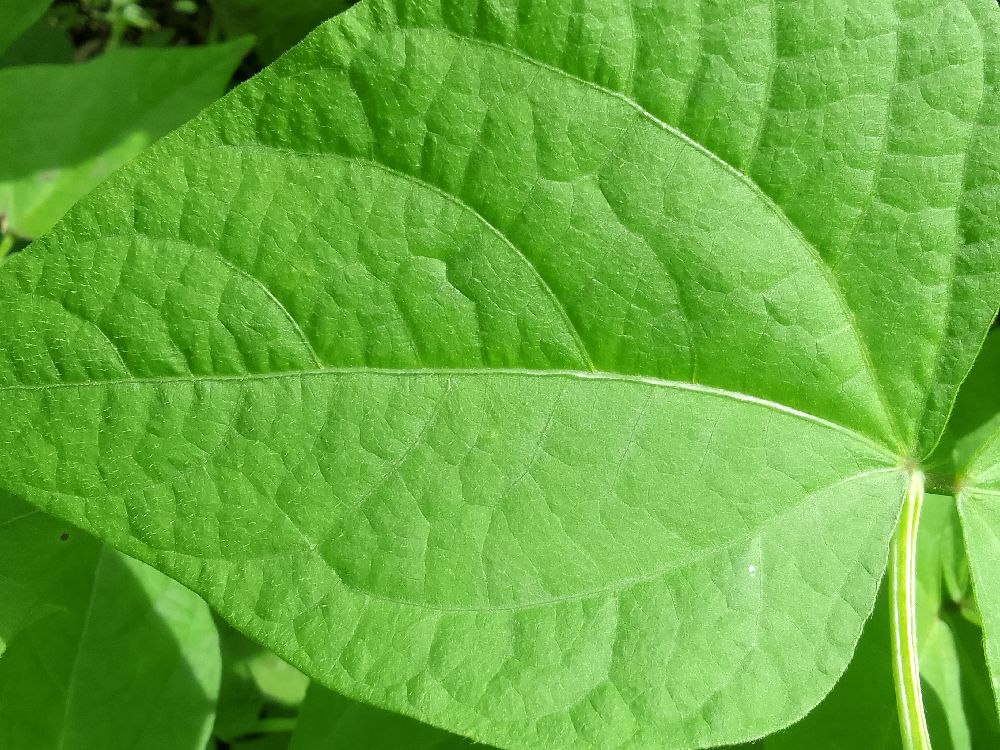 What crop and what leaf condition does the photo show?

common bean, healthy
